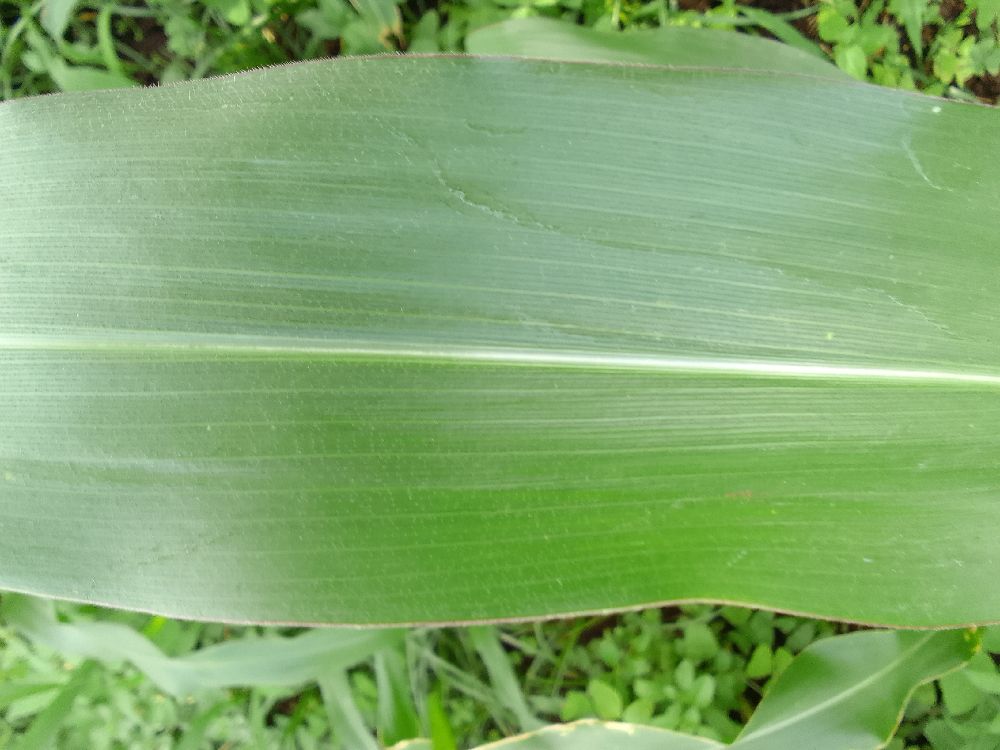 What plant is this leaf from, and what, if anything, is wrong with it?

maize, healthy
